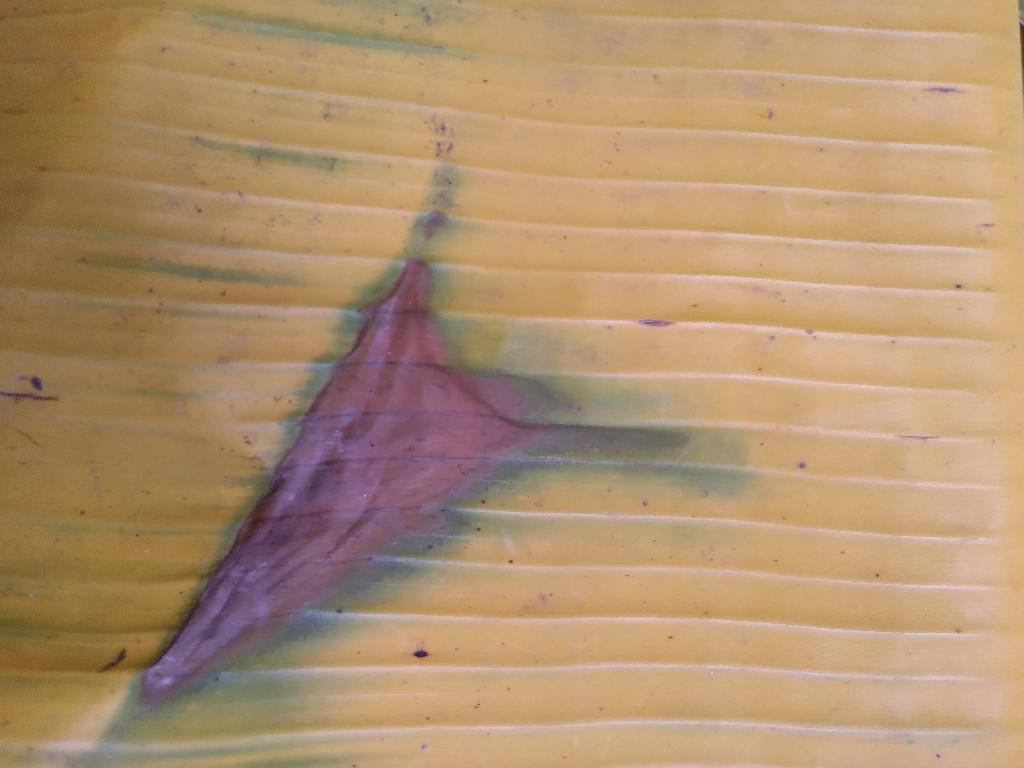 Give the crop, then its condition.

banana, fusarium wilt race 1
